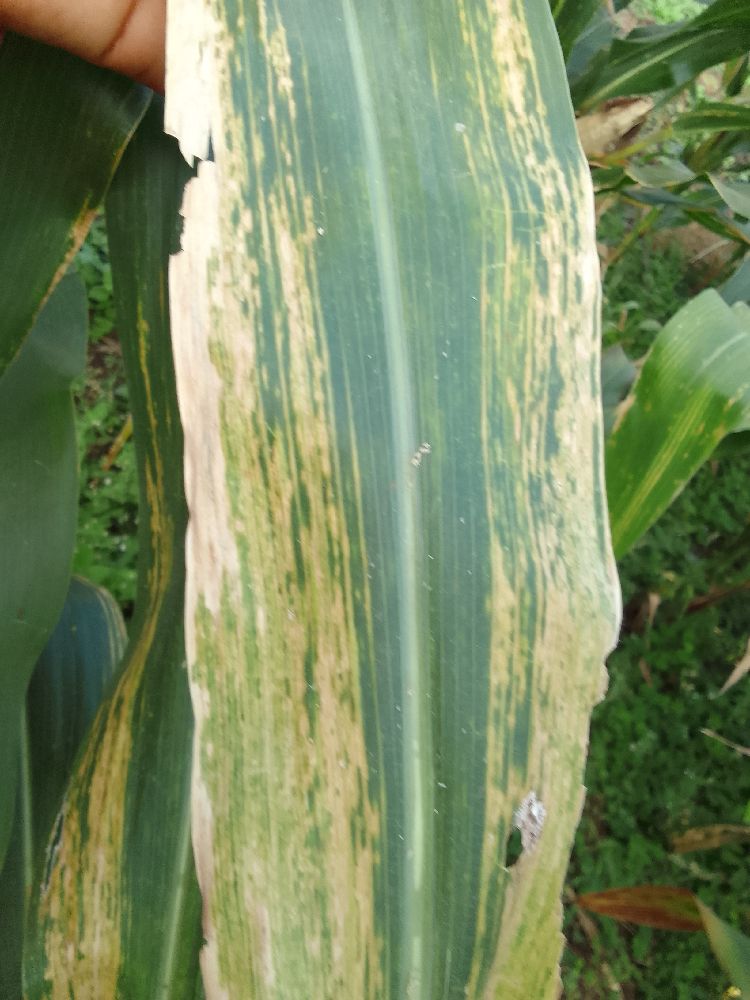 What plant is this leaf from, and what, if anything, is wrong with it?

maize, maize lethal necrosis
